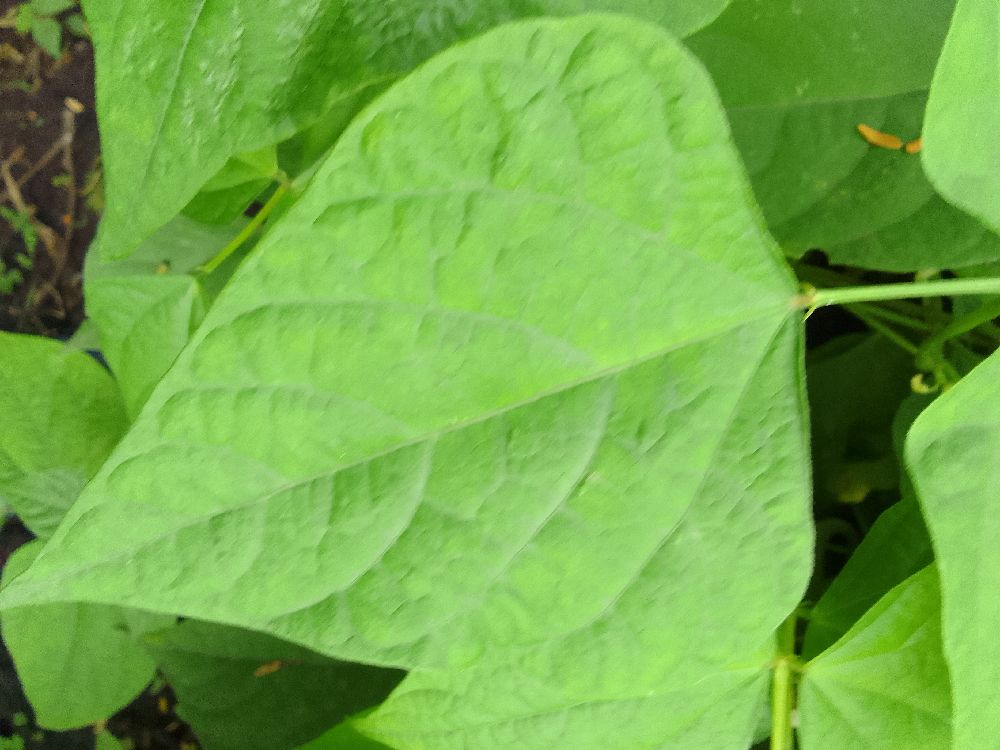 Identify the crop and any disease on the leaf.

common bean, healthy
